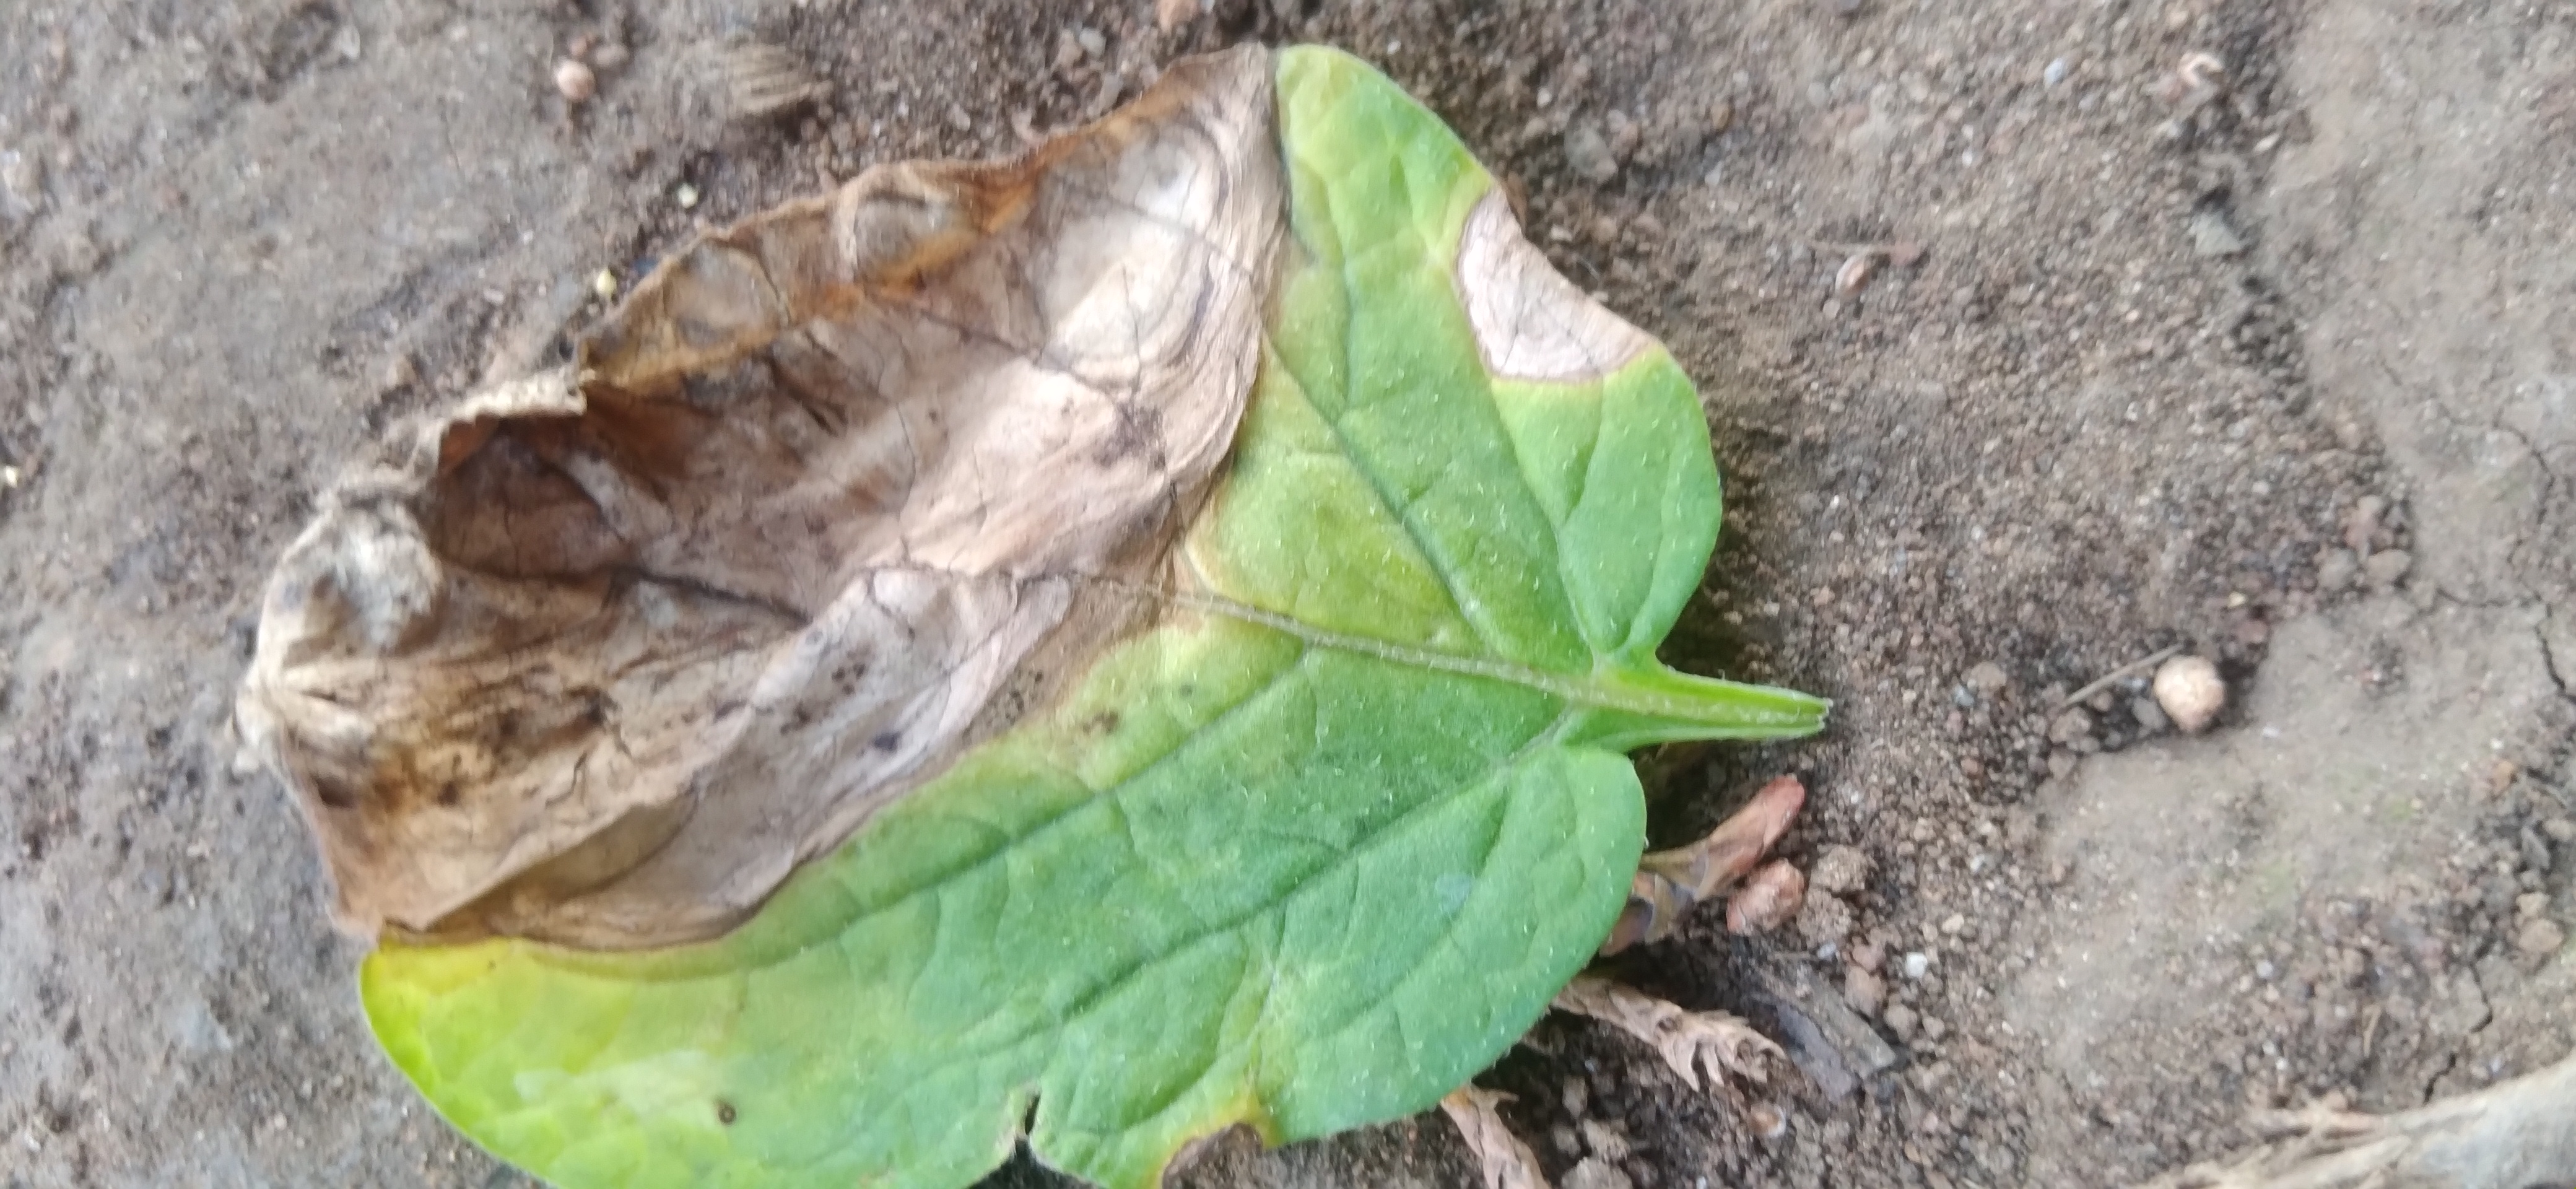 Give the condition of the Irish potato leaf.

early blight
